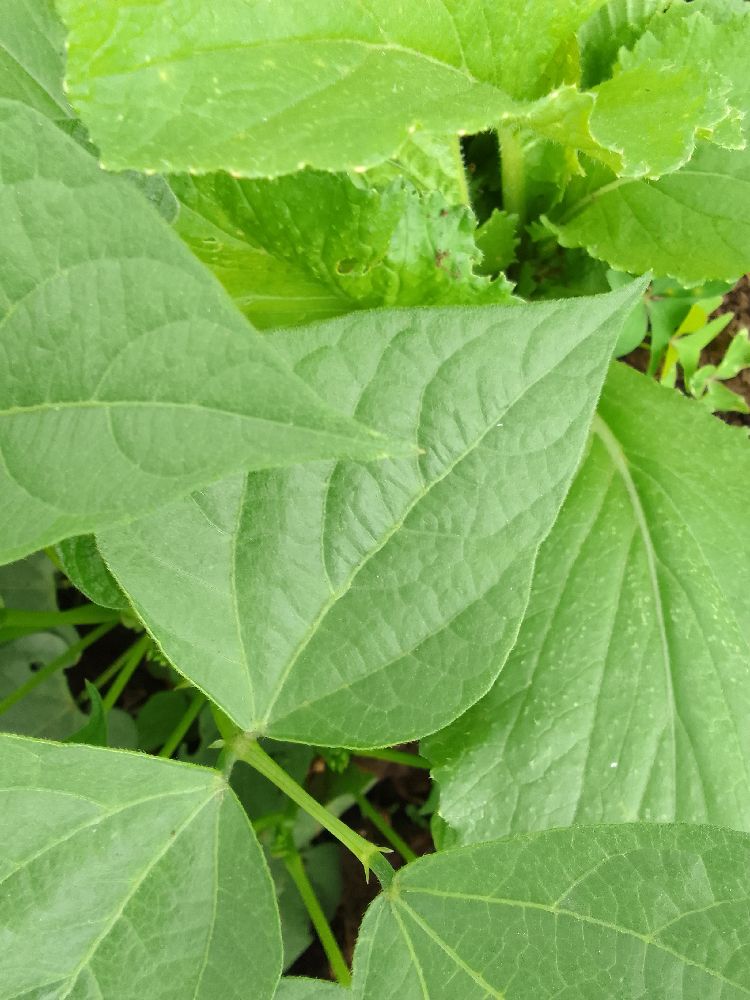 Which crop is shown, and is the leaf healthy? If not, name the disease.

common bean, healthy
